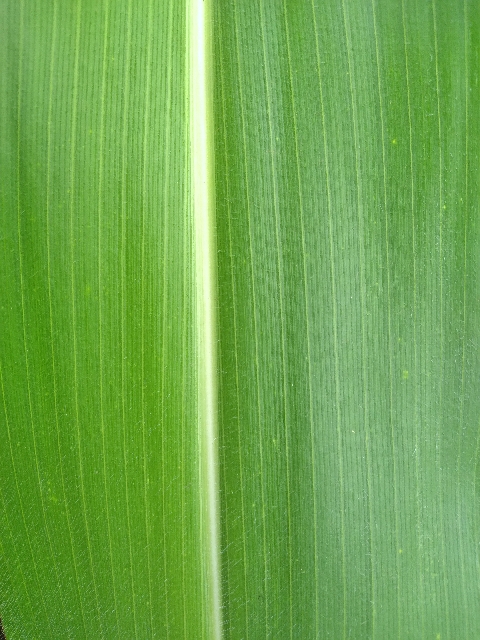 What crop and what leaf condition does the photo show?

maize, healthy
